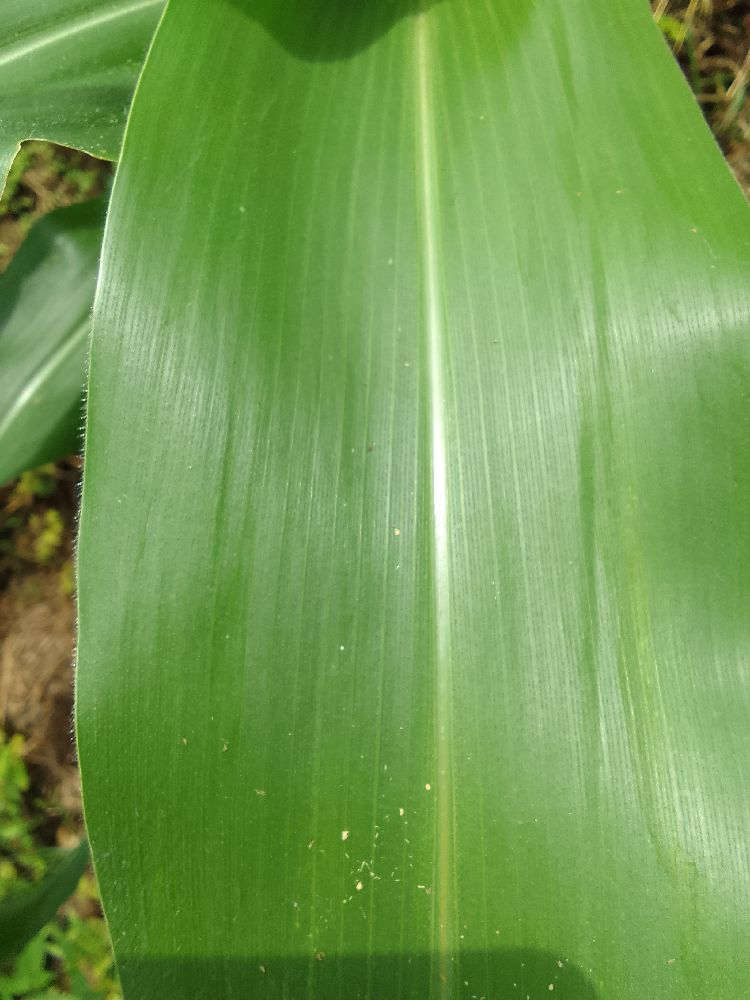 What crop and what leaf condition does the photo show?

maize, healthy
